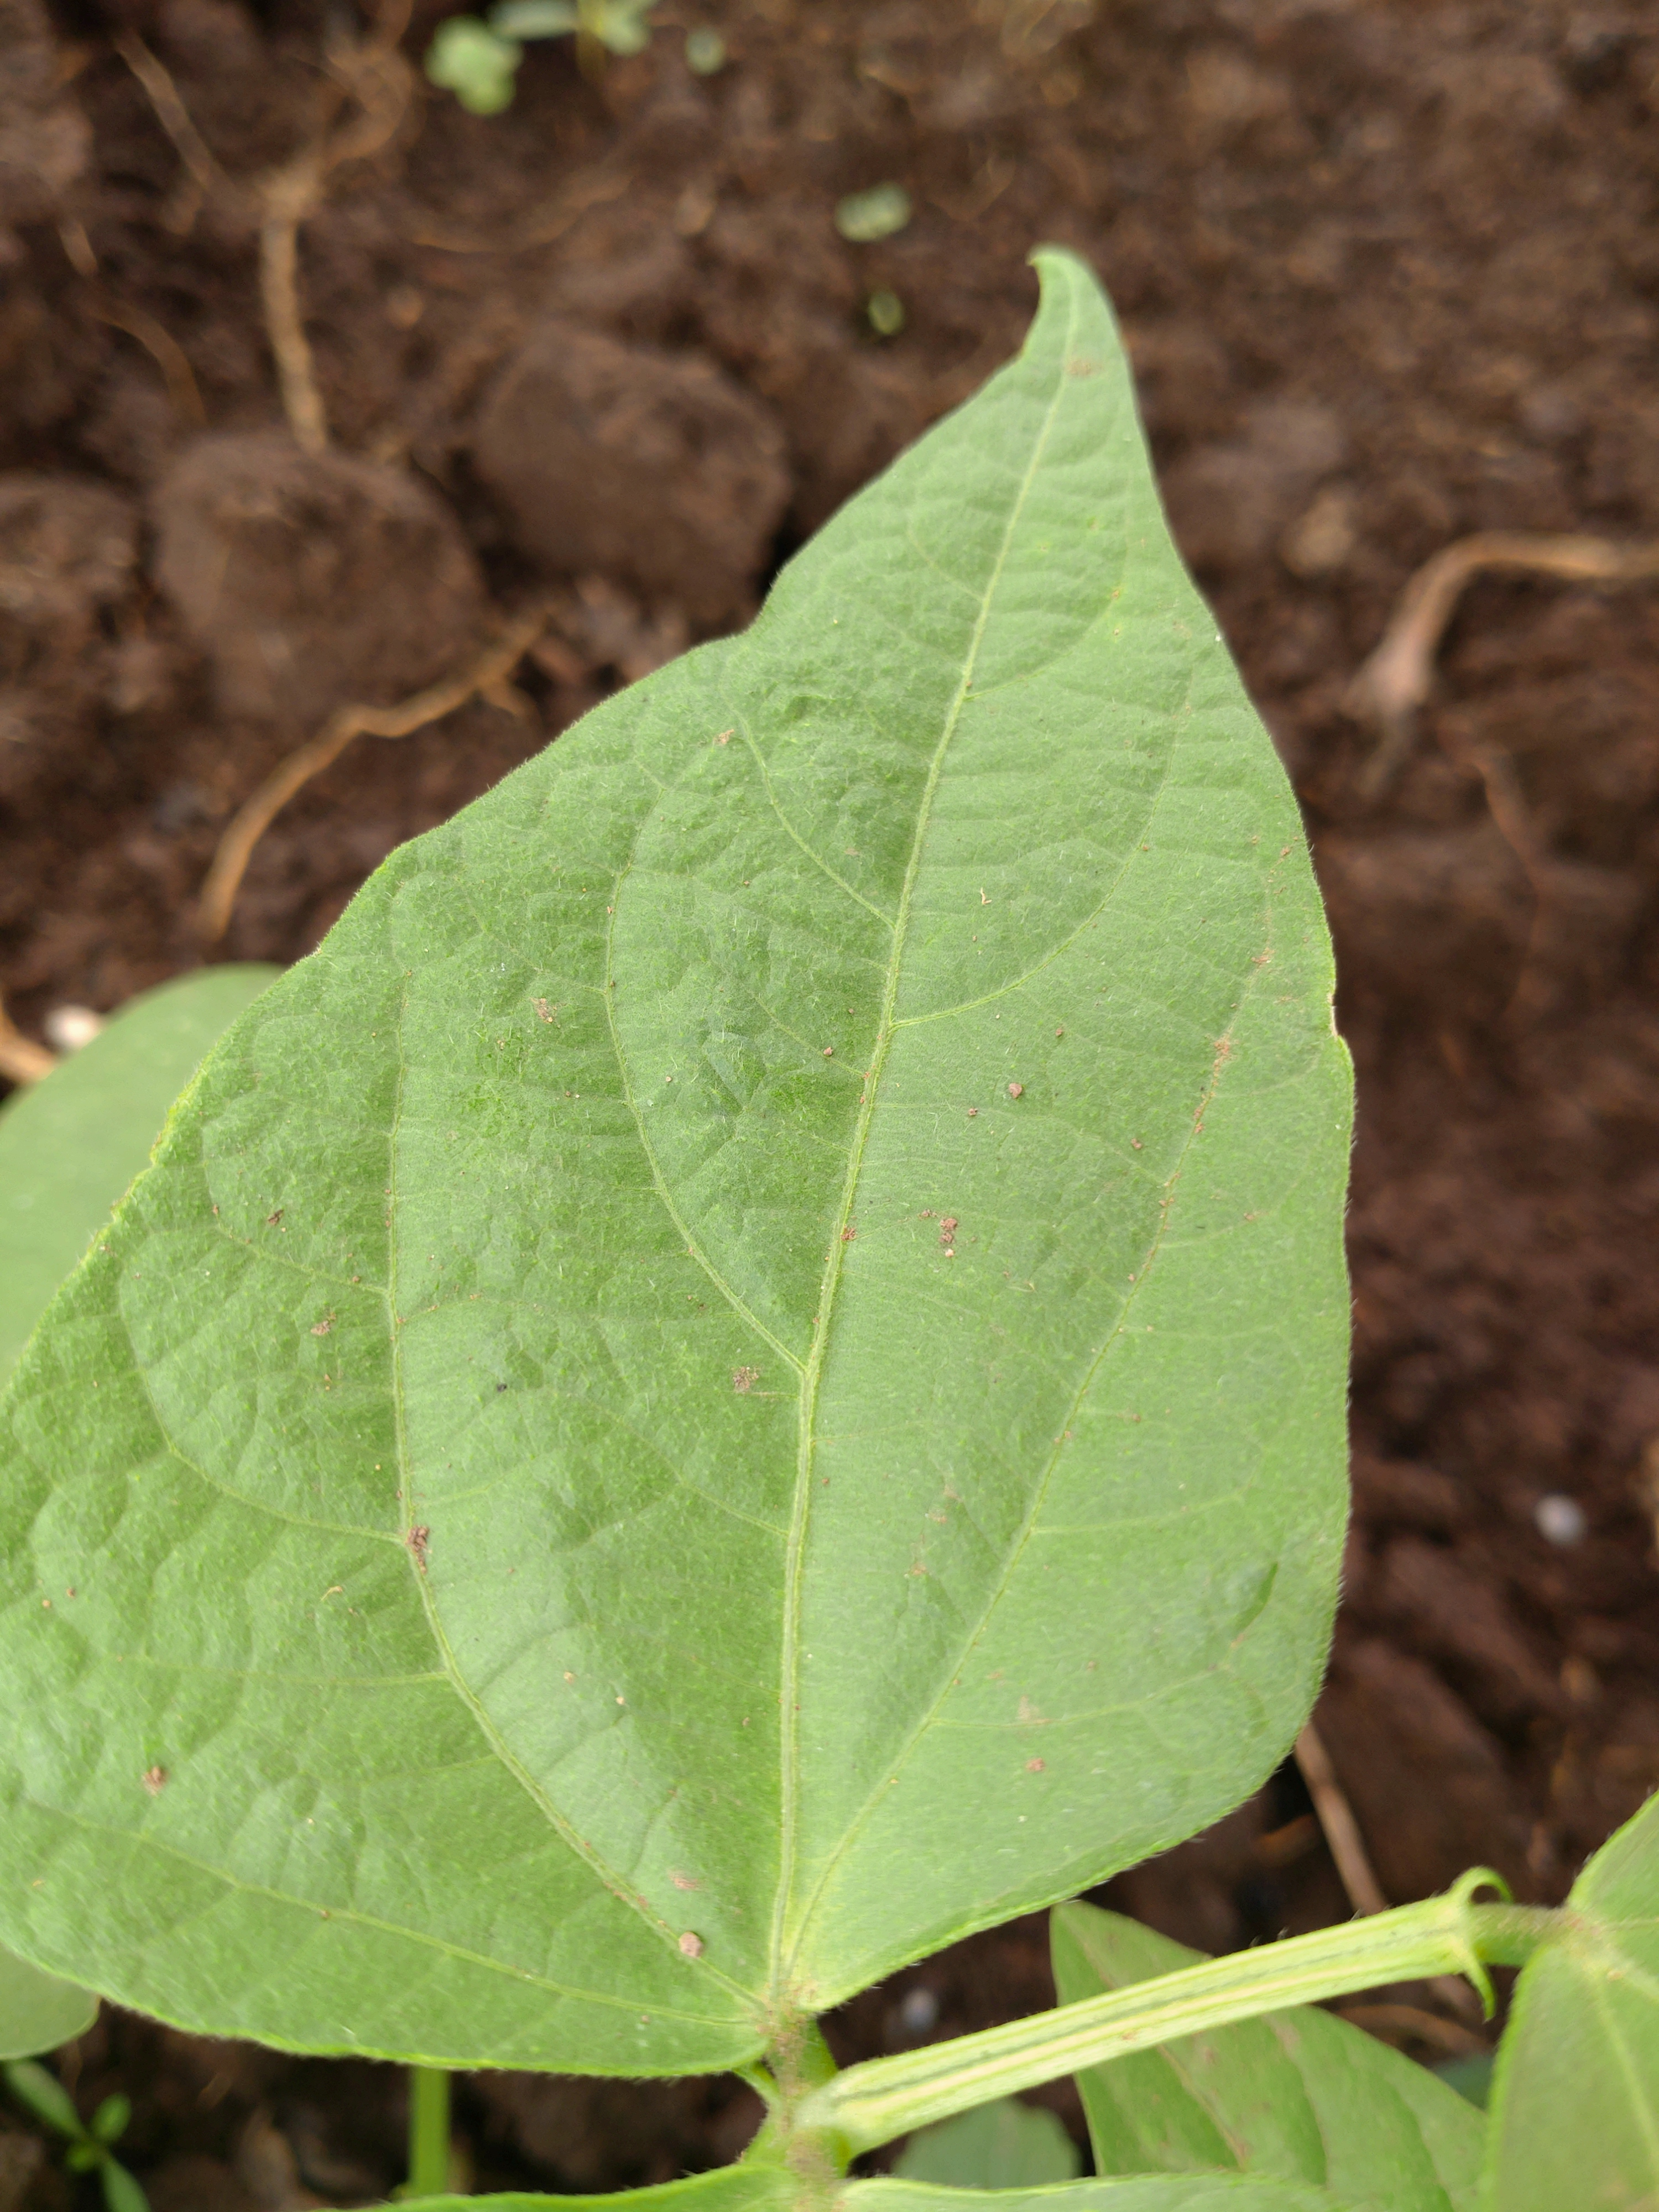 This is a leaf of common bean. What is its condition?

healthy
